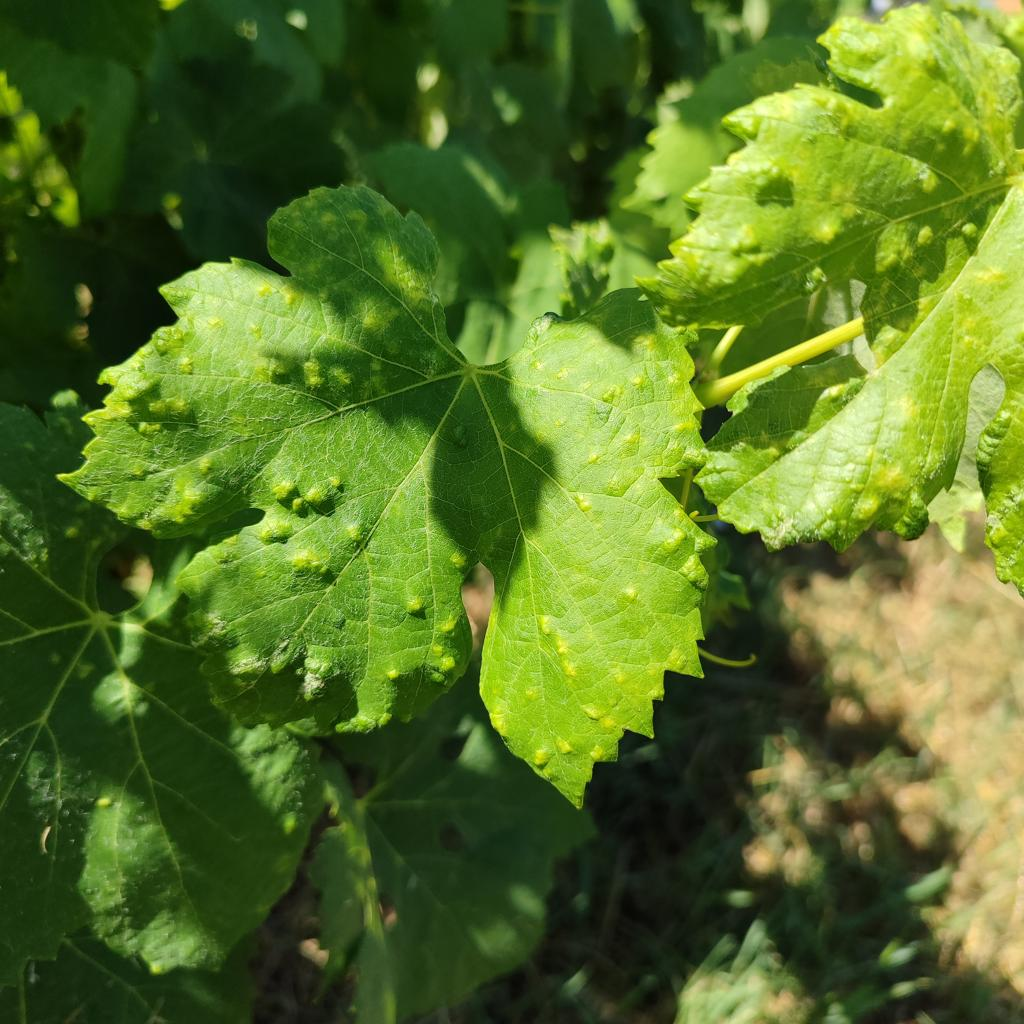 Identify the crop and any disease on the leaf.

grapevine, erineum mite
